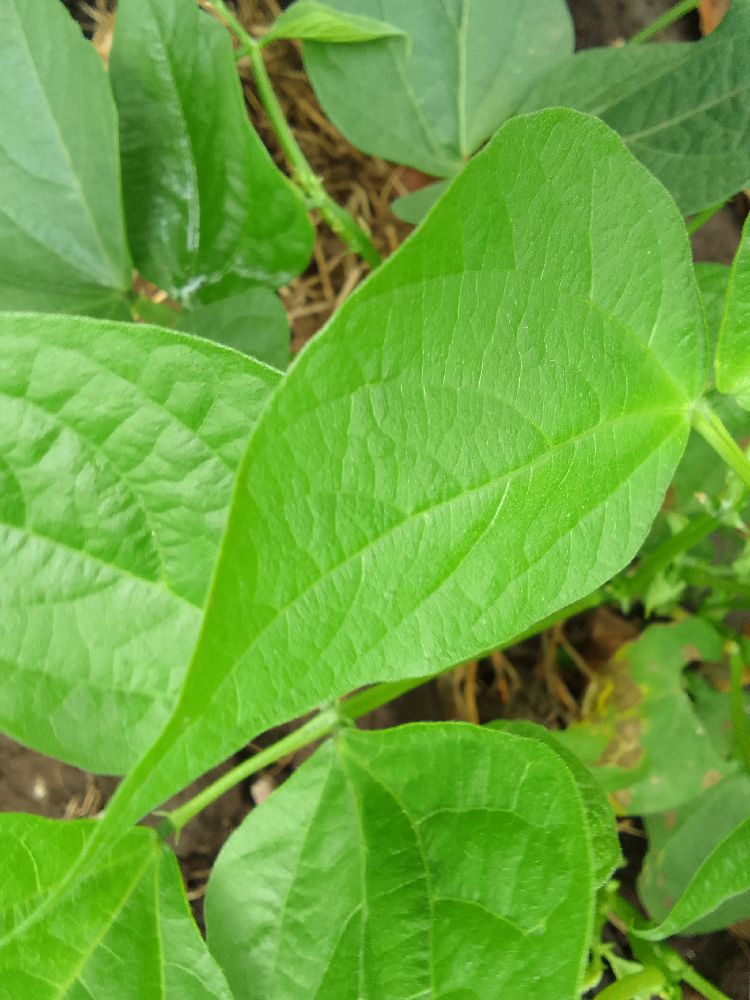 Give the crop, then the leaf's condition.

common bean, healthy
